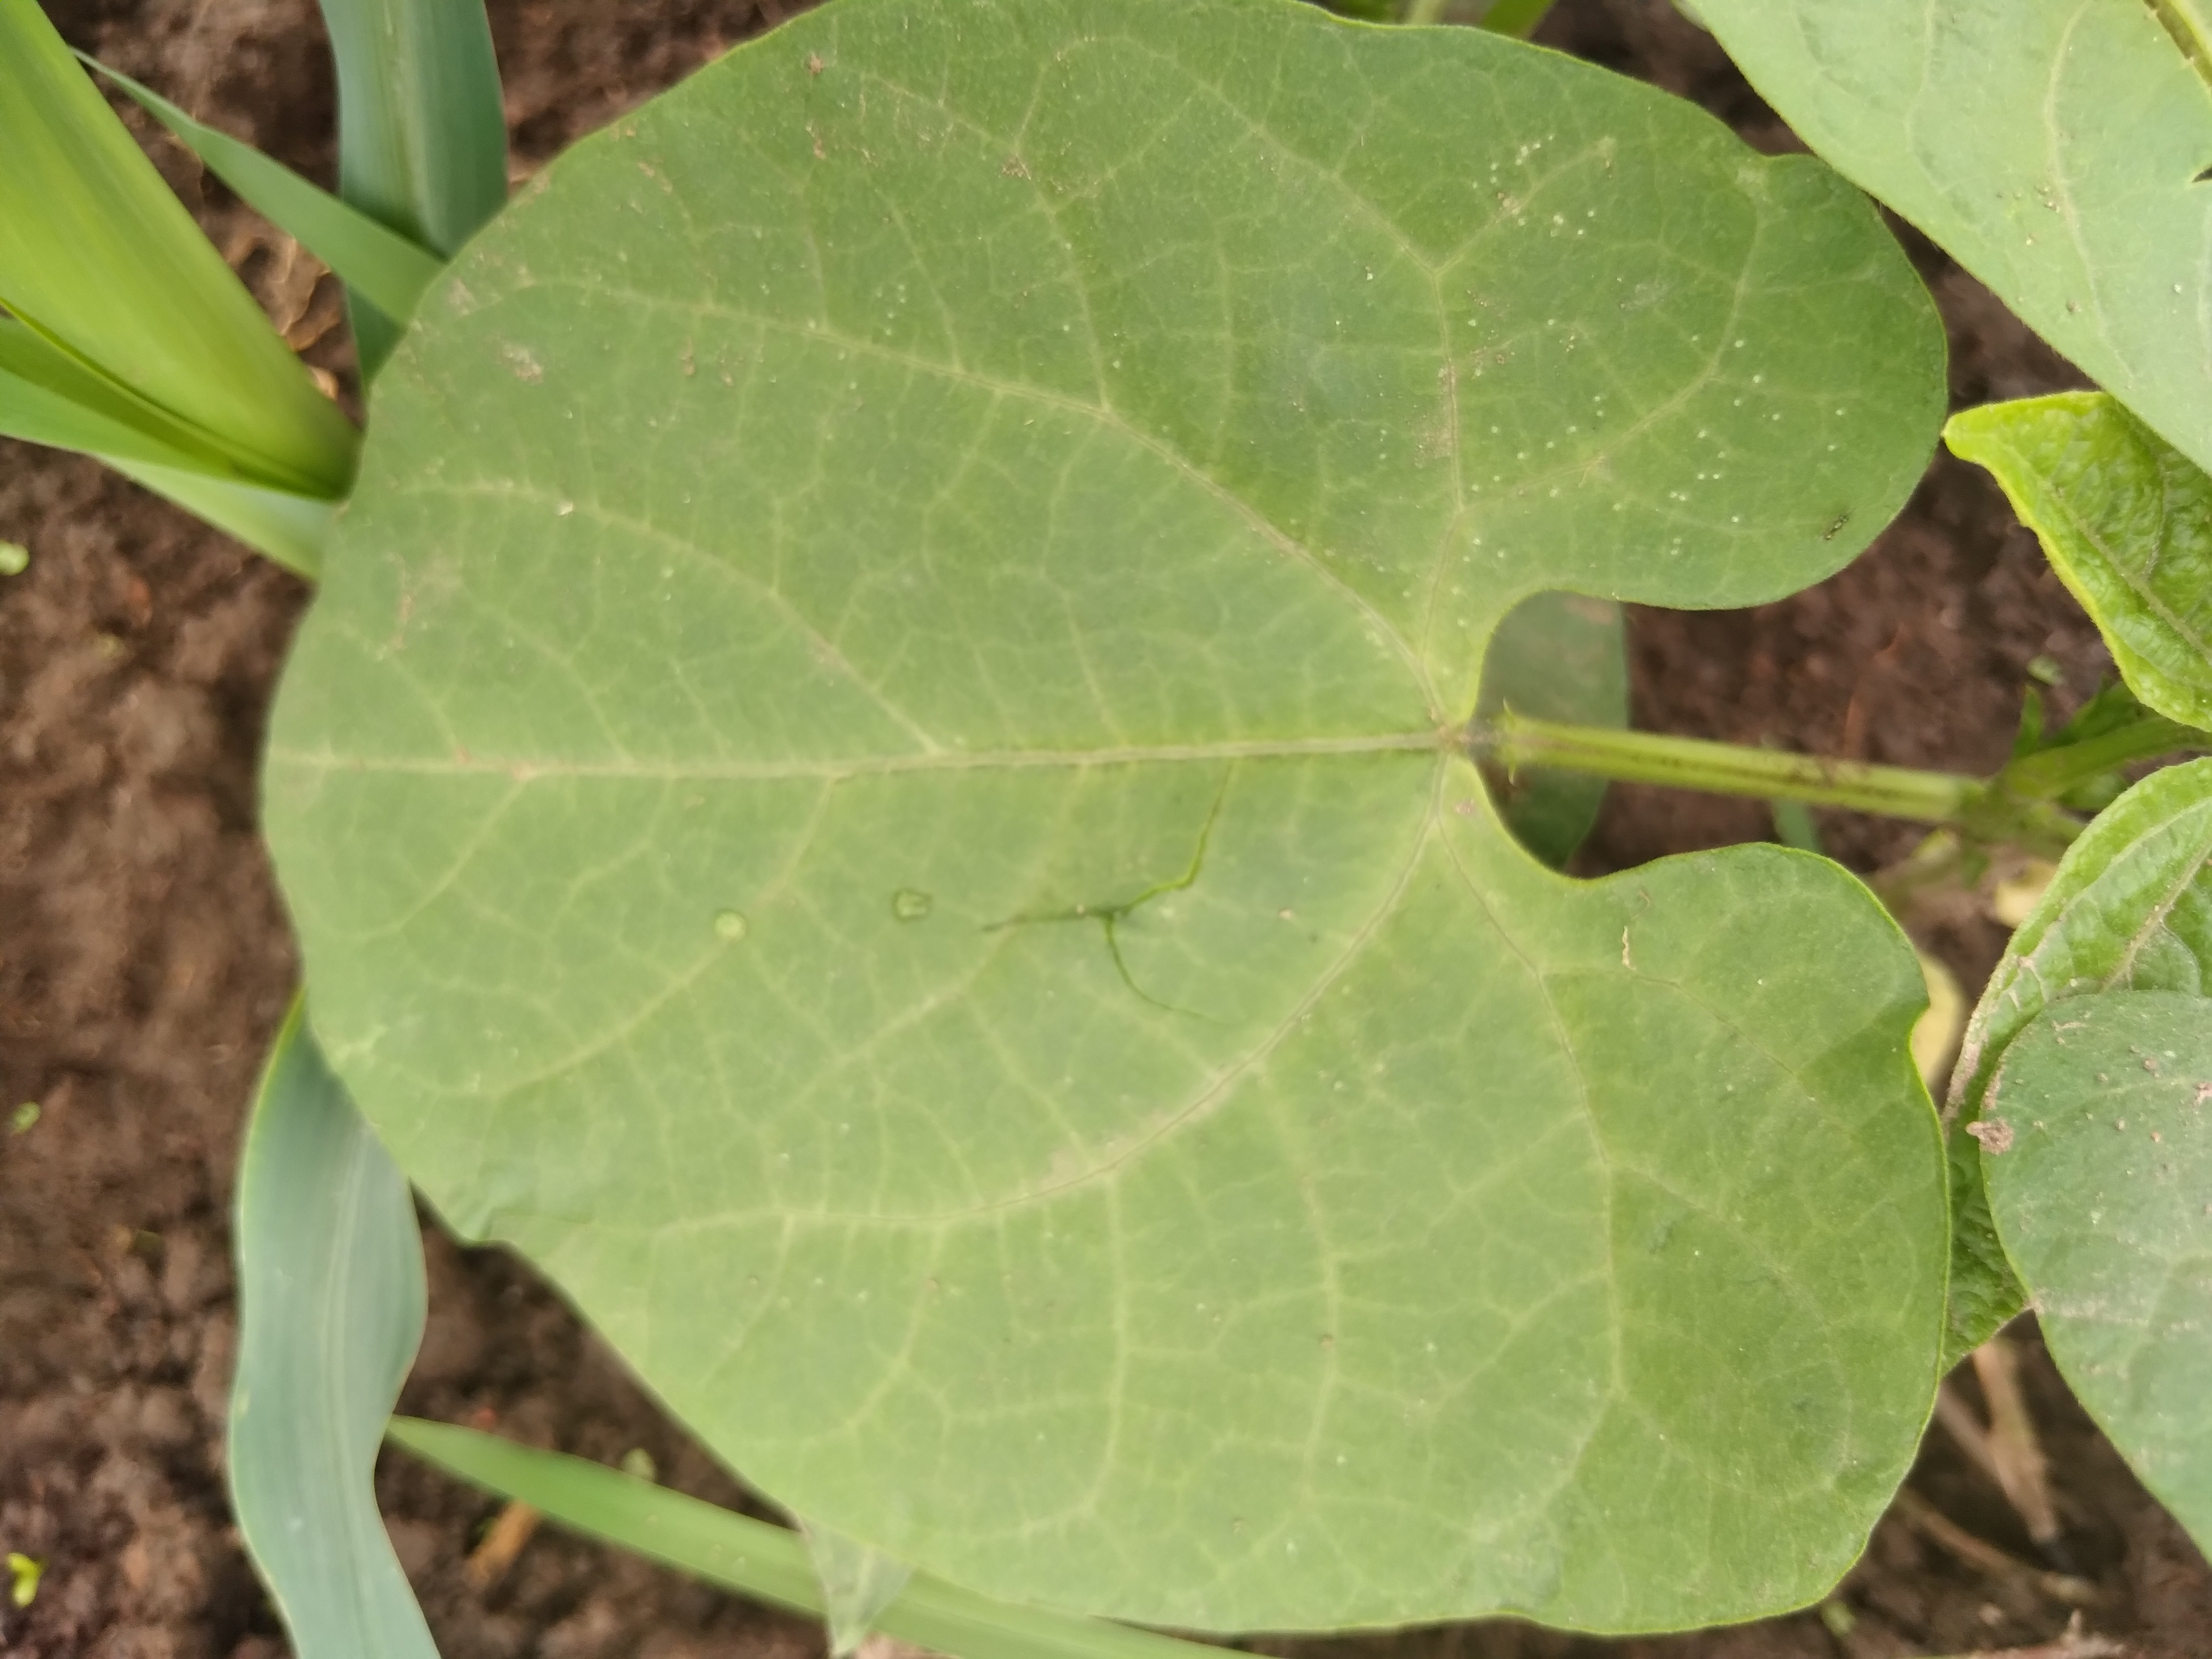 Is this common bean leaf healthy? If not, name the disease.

healthy
